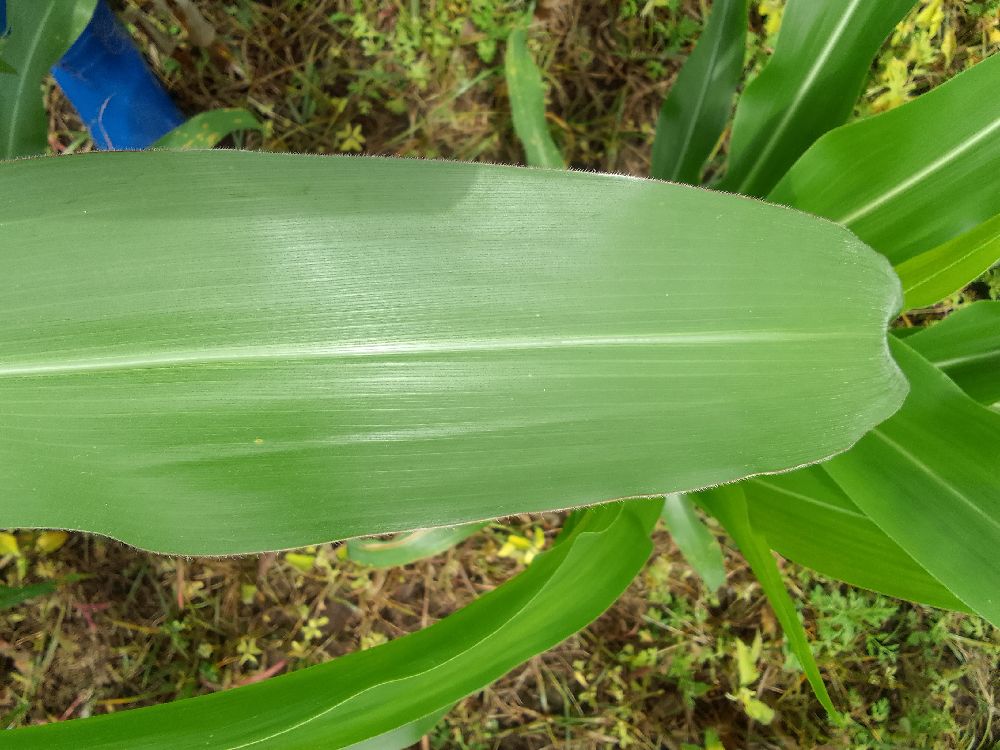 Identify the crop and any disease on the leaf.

maize, healthy
